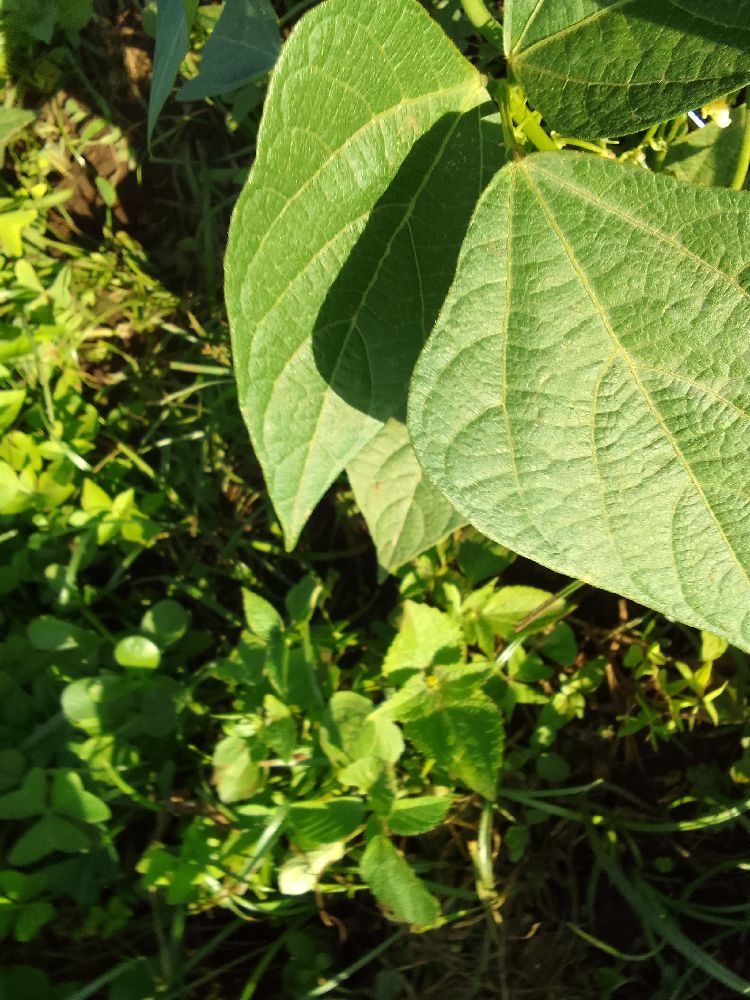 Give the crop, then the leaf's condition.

common bean, healthy
